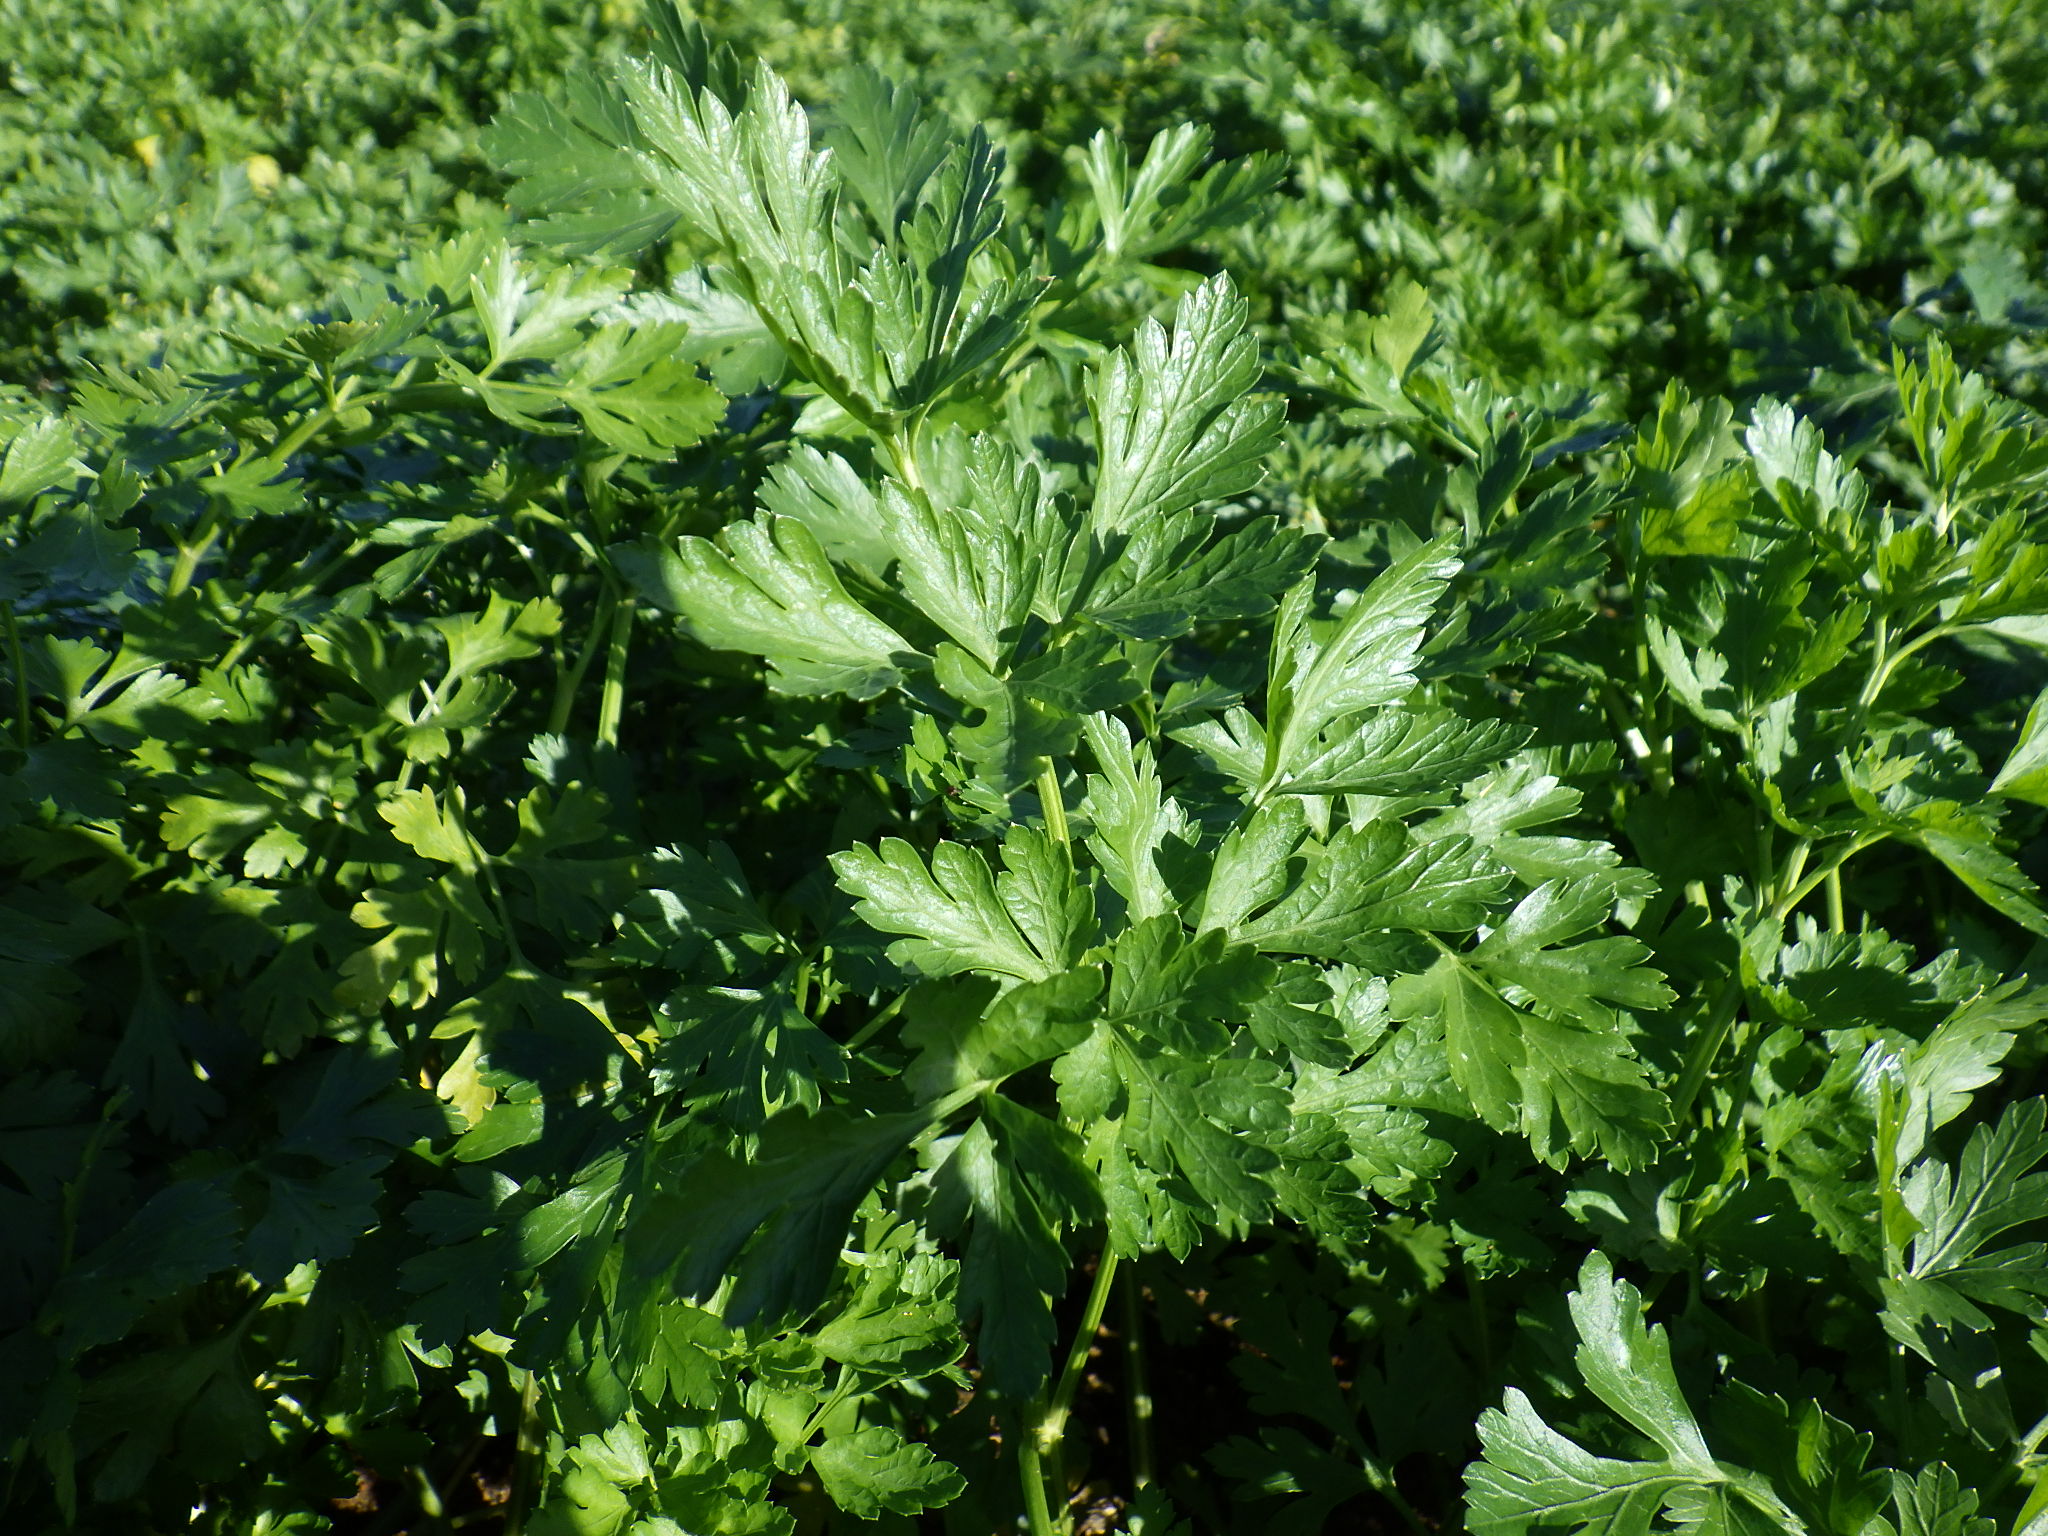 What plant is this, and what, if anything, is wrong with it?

parsley, healthy
